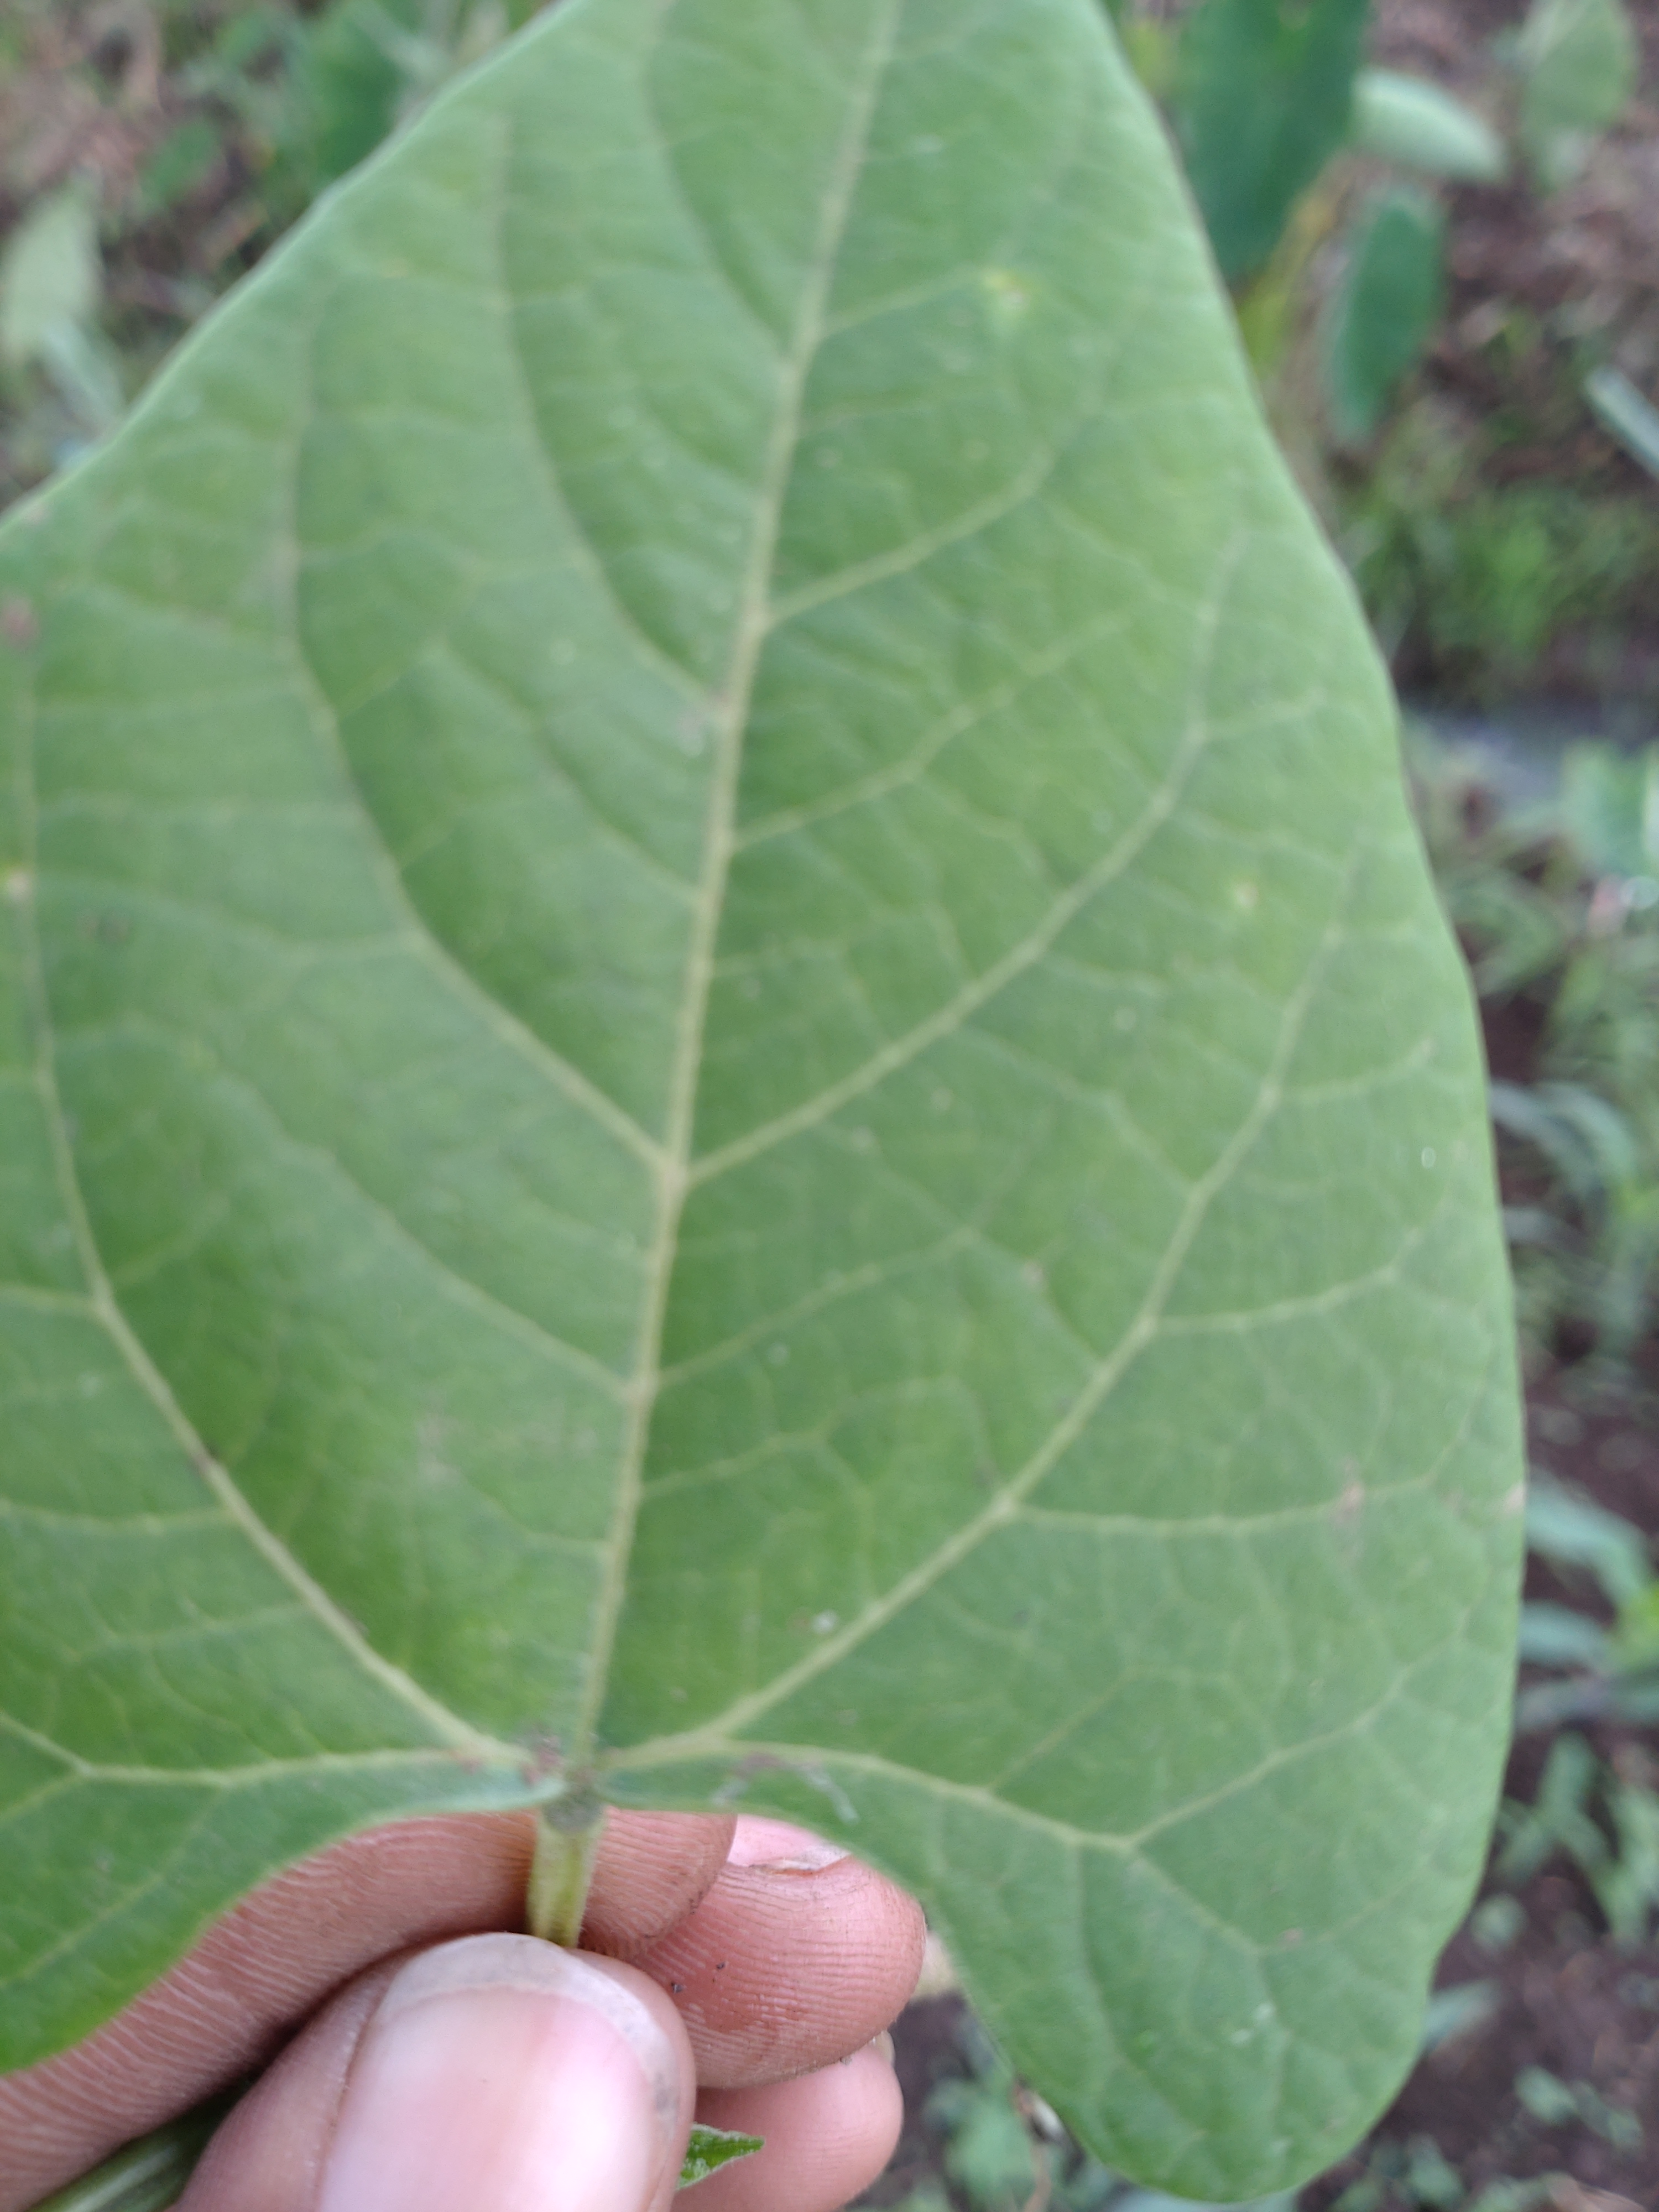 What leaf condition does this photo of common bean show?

healthy
